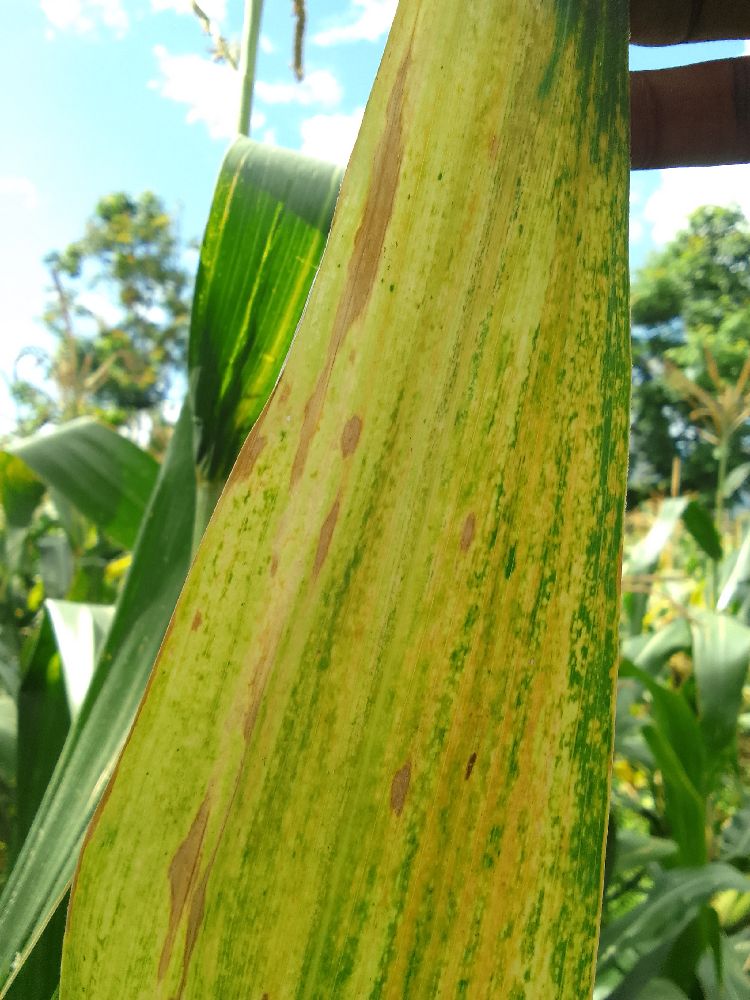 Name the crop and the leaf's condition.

maize, maize lethal necrosis
